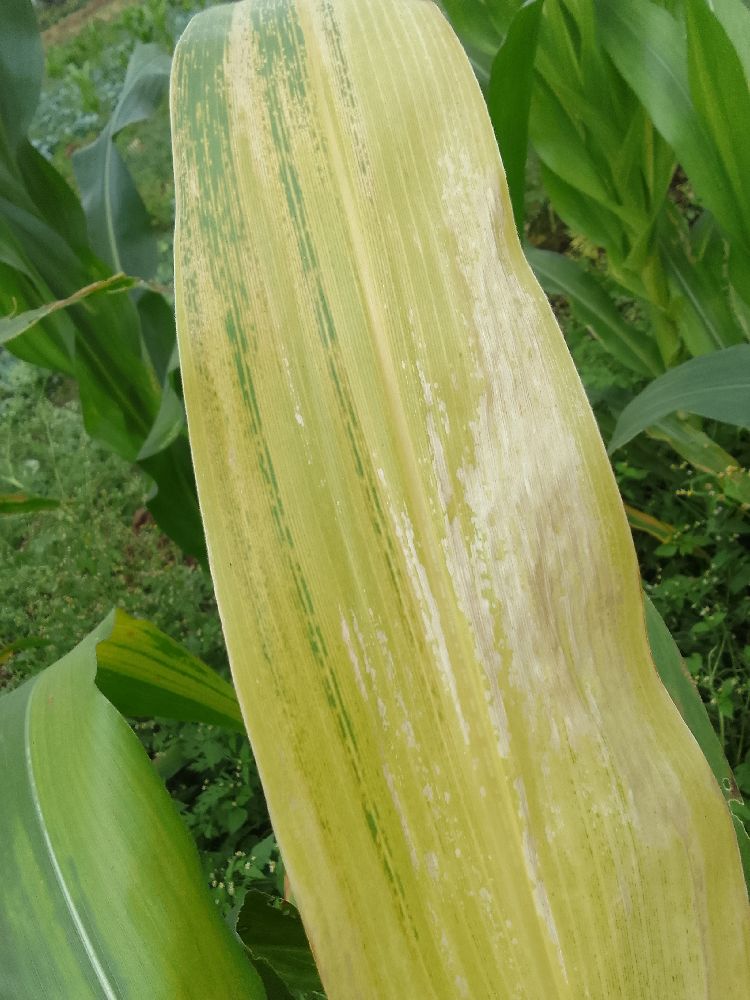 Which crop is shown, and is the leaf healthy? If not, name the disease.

maize, maize lethal necrosis
